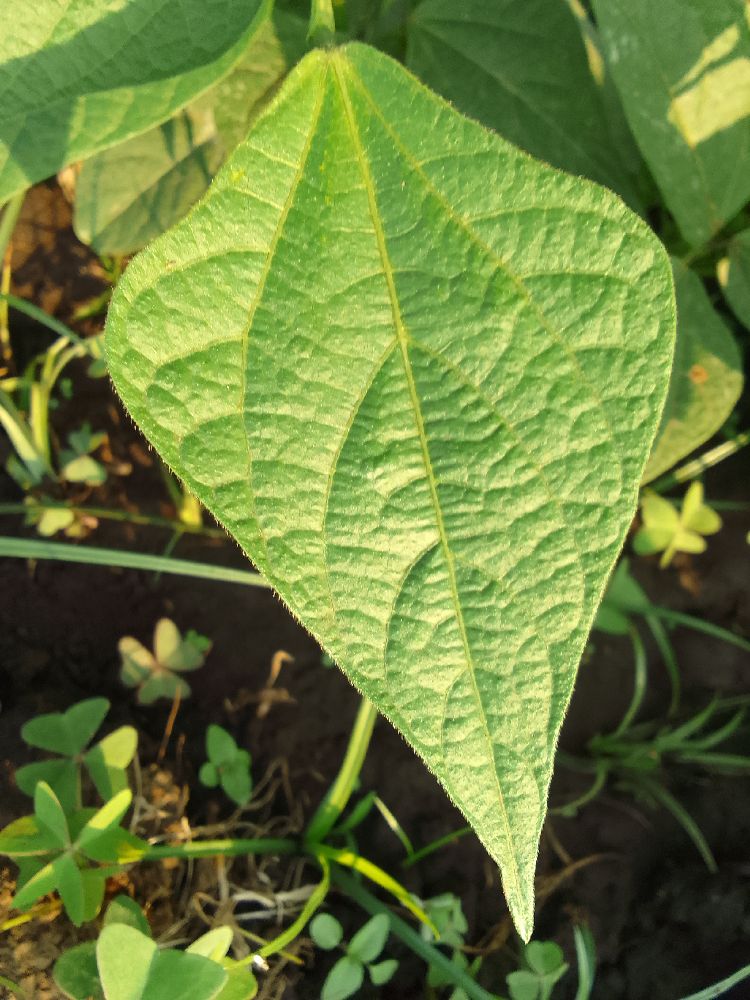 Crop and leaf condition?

common bean, healthy
